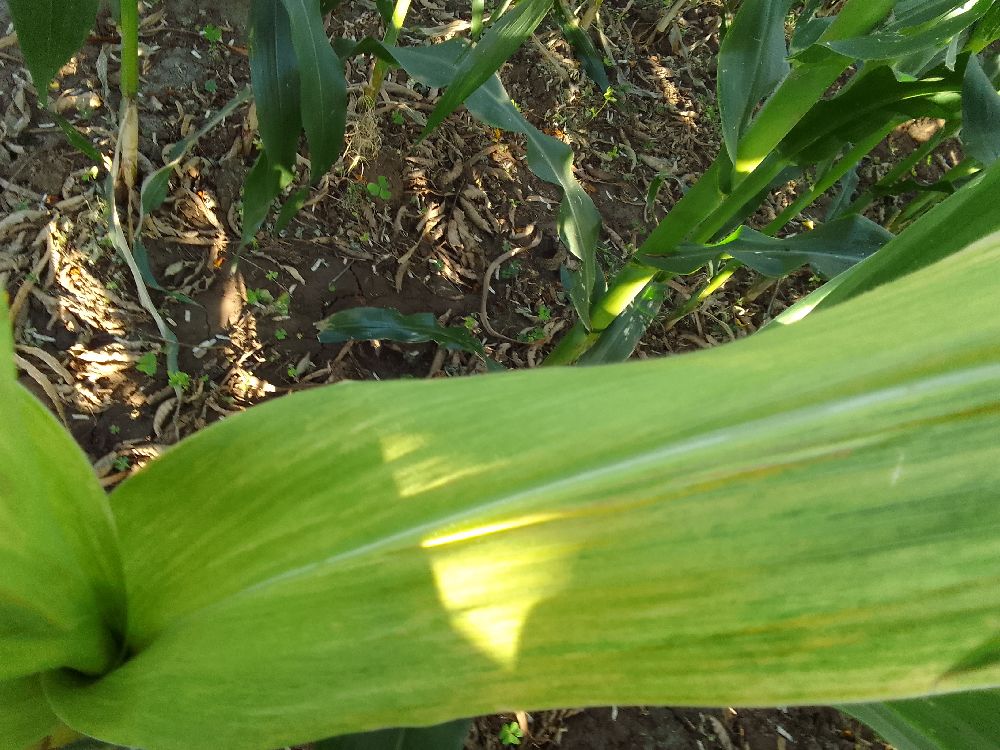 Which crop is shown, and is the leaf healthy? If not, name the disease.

maize, maize lethal necrosis
